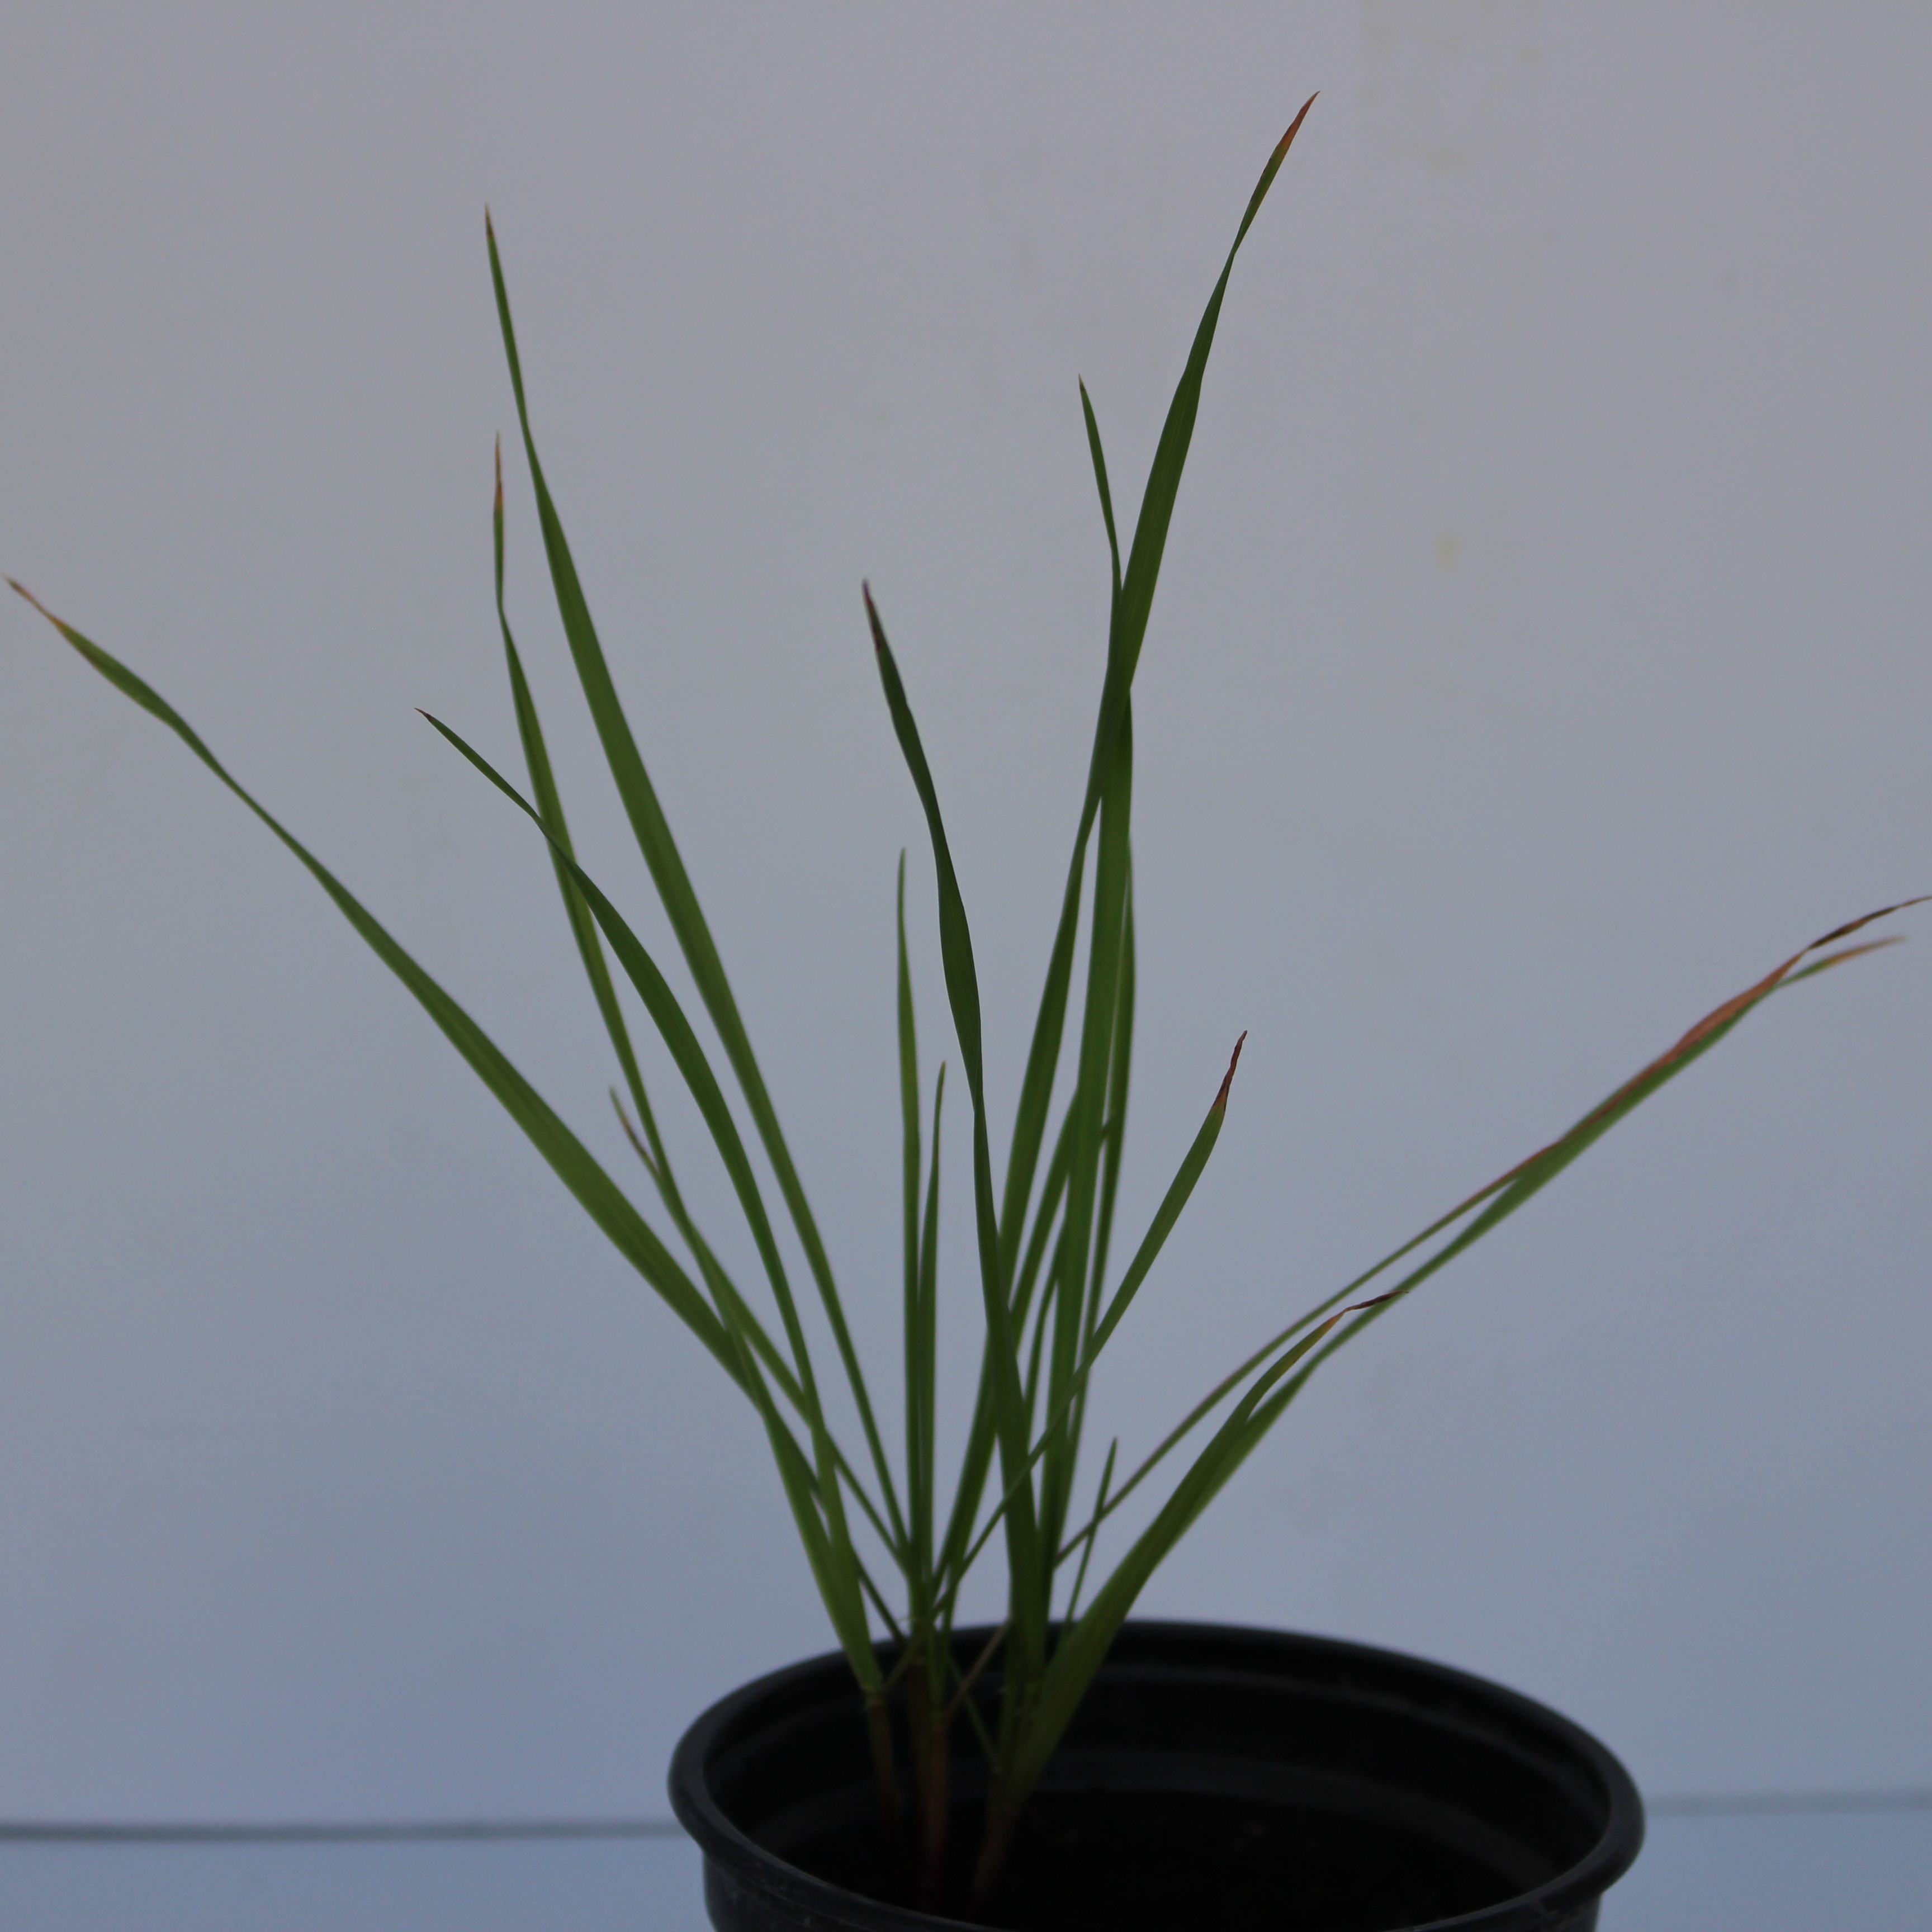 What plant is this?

Lolium multiflorum
